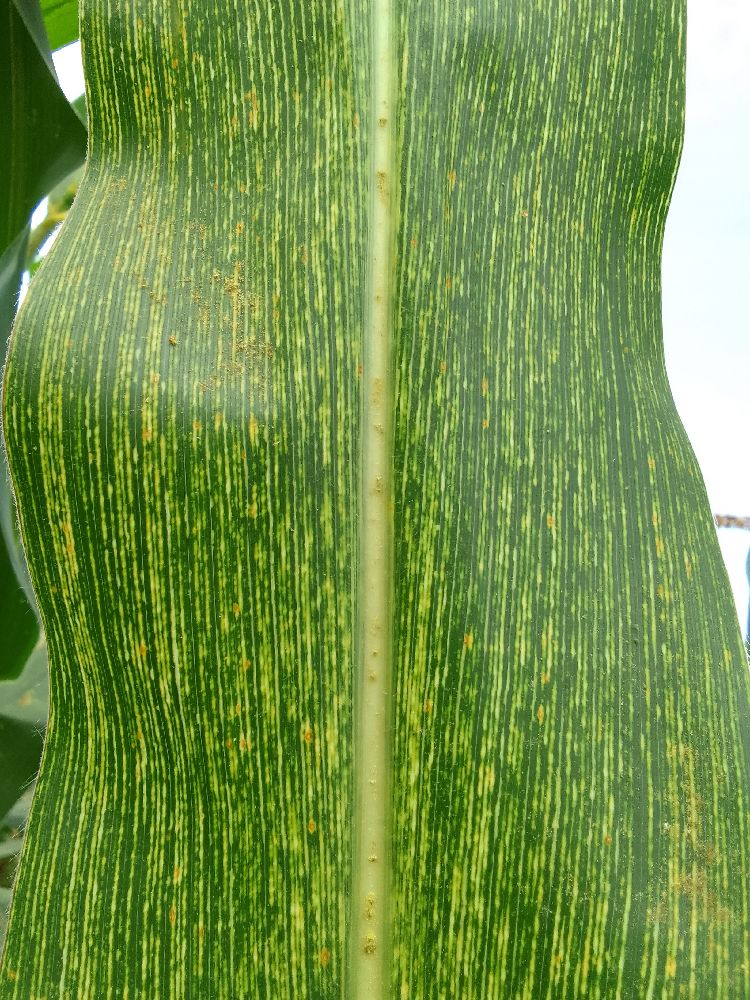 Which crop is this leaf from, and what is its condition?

maize, maize streak virus
